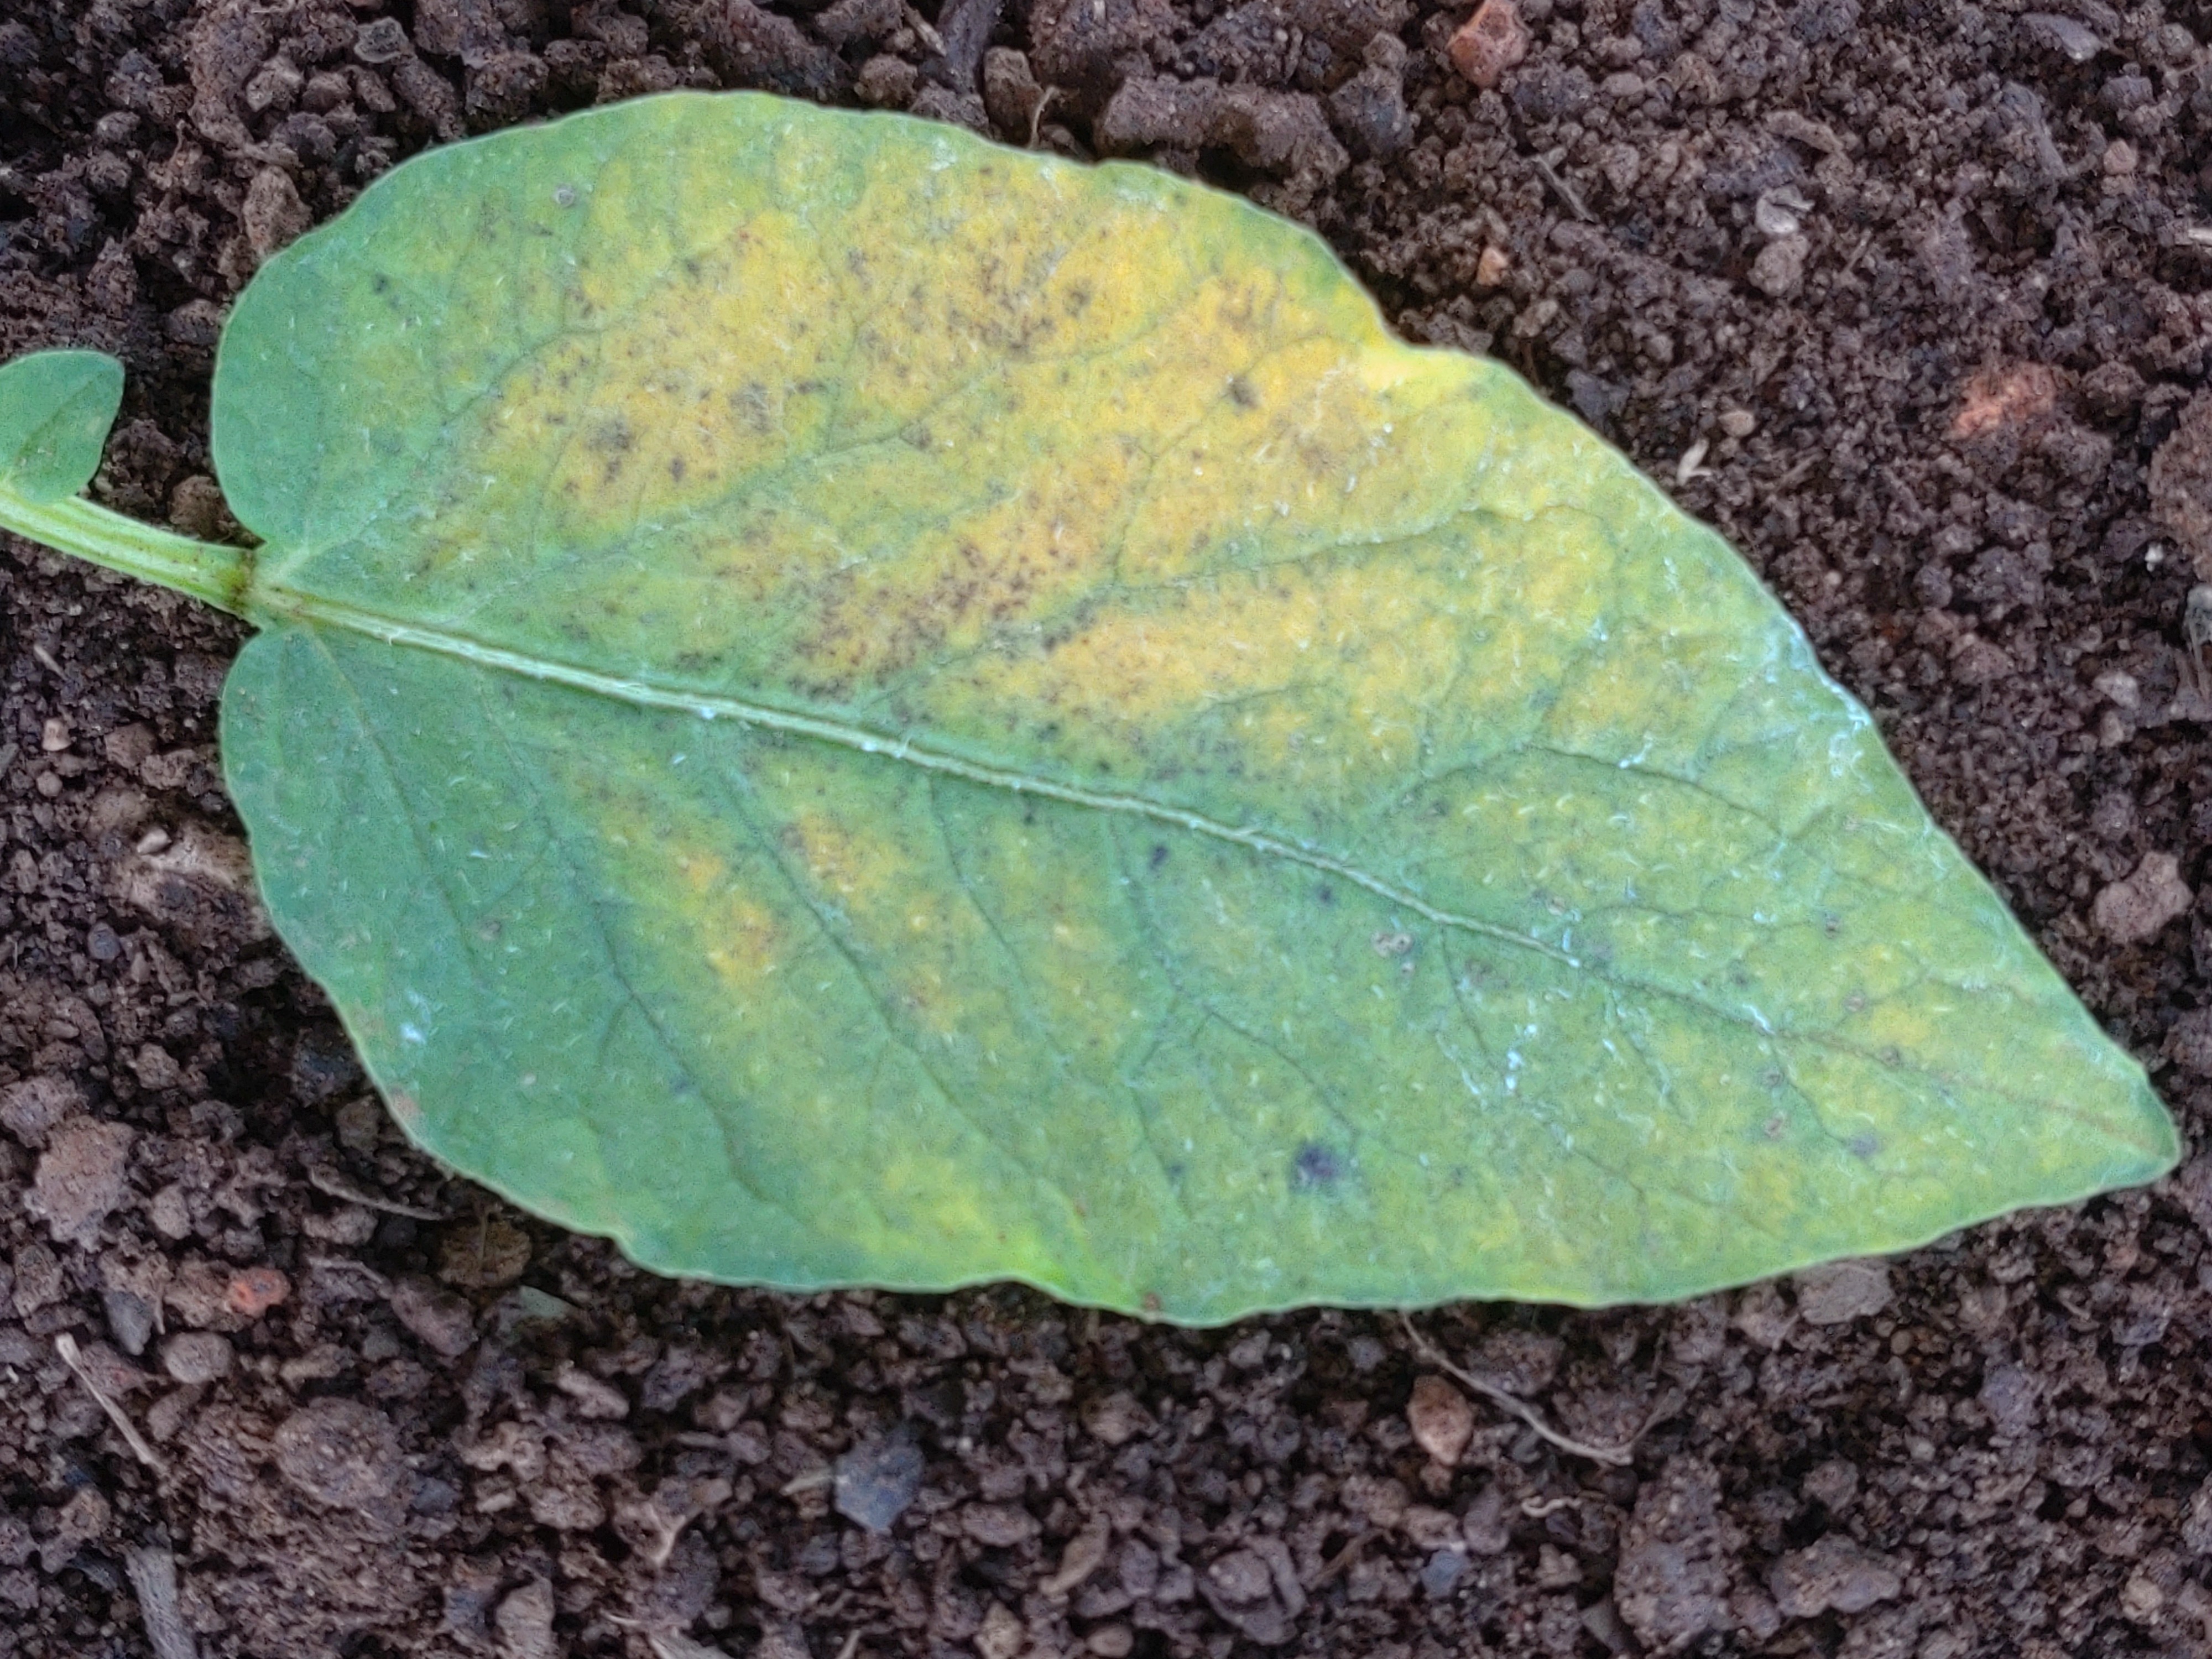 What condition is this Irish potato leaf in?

late blight
